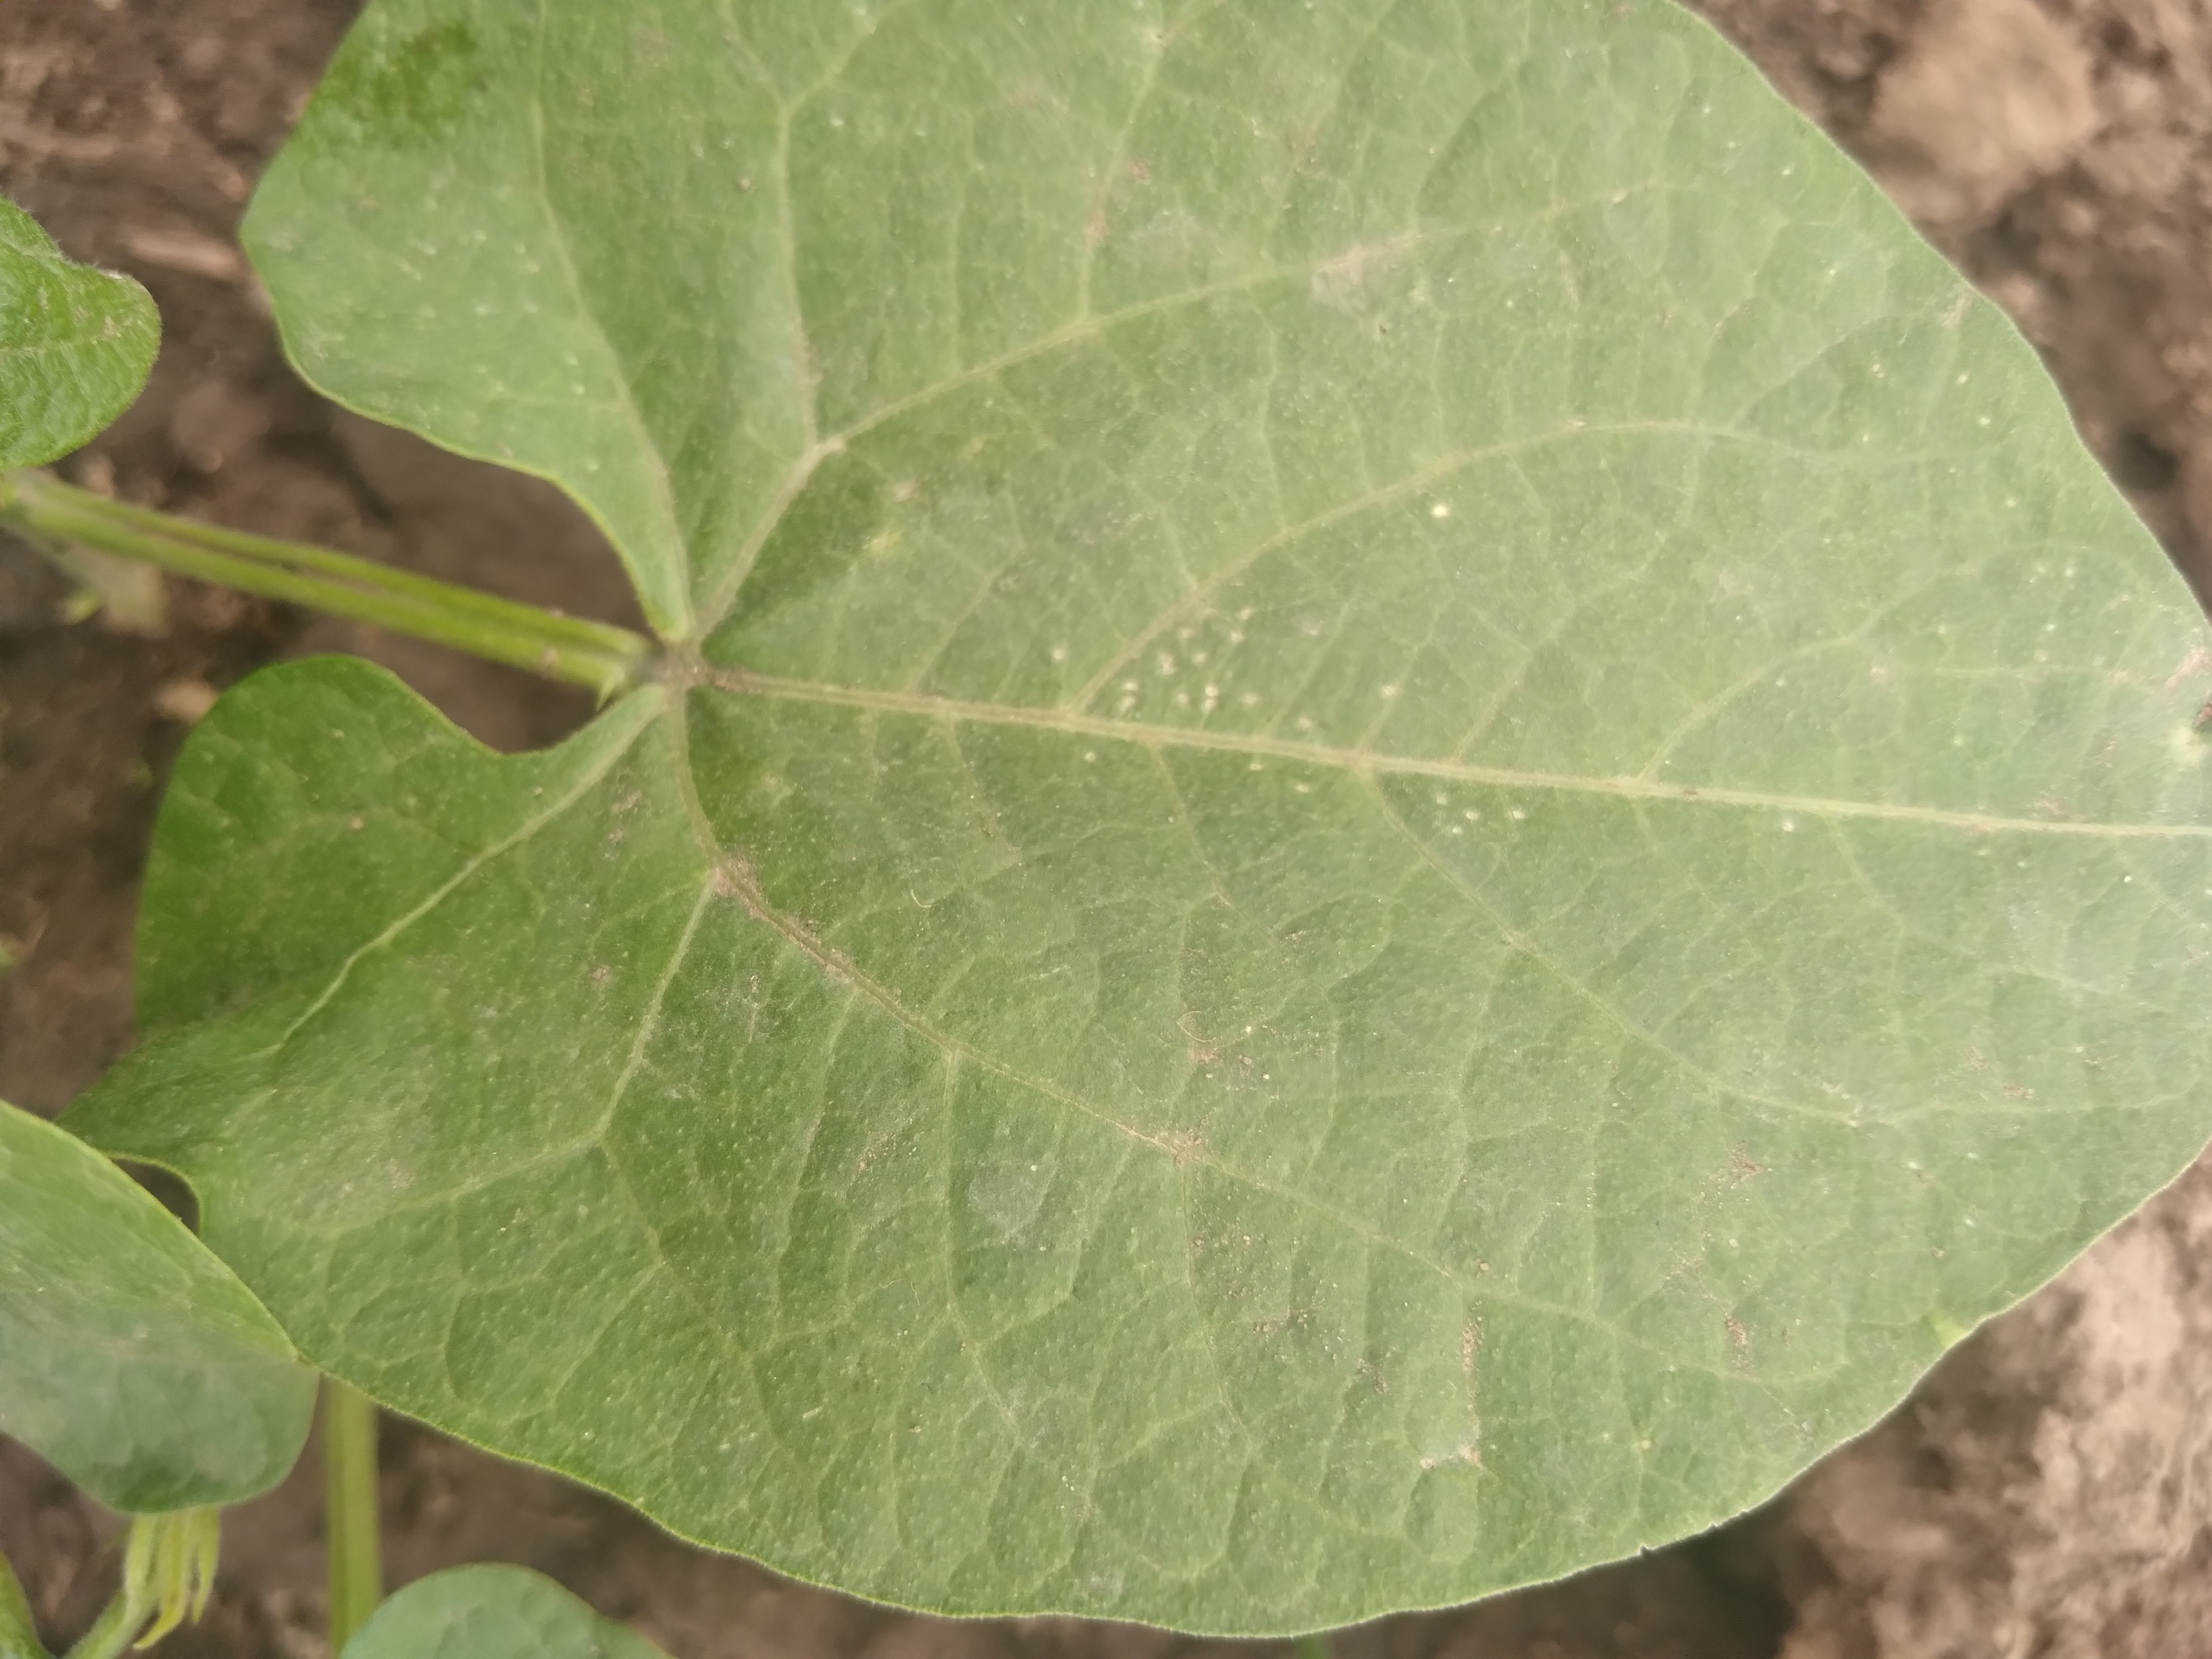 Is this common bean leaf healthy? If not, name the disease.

healthy
